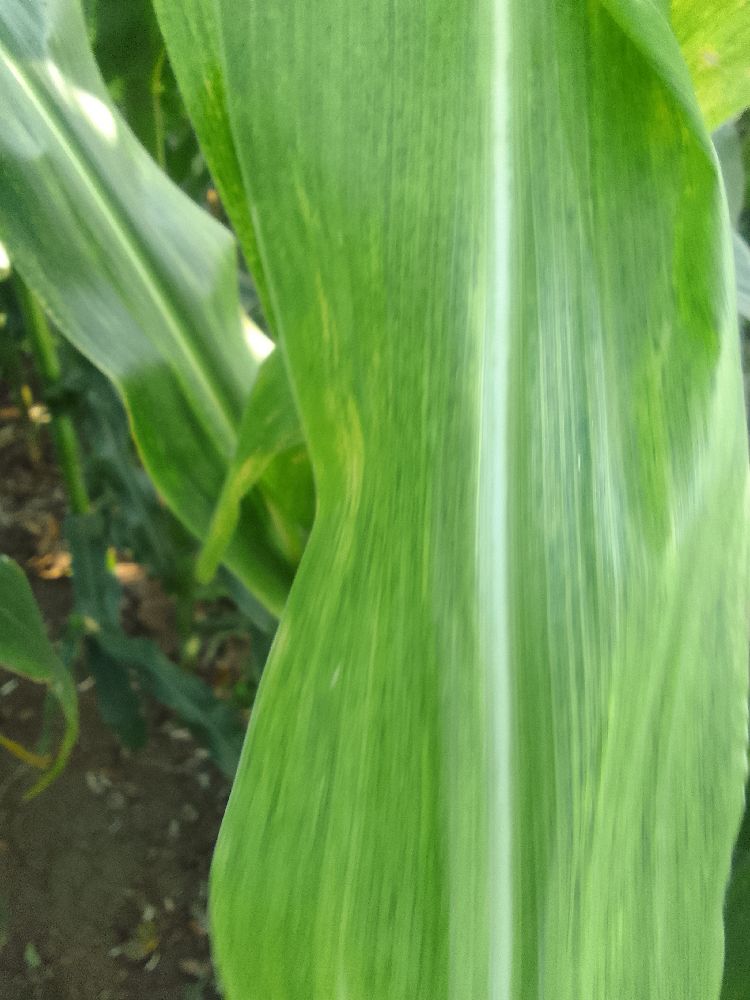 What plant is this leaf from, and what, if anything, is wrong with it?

maize, maize lethal necrosis
